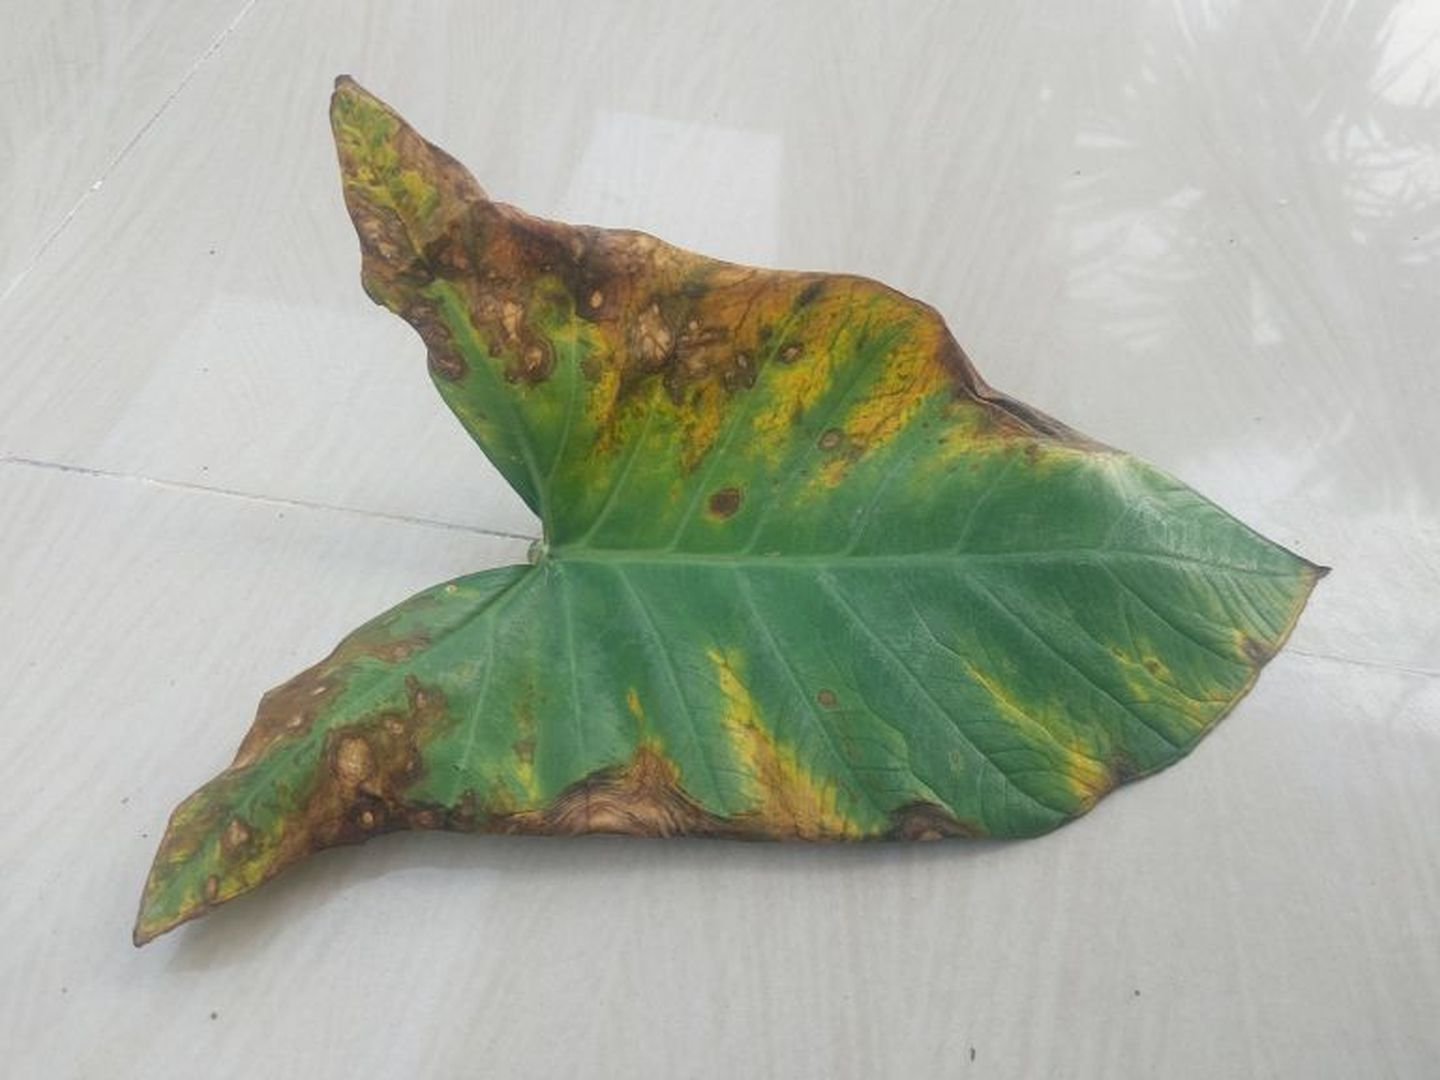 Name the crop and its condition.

taro, leaf blight
